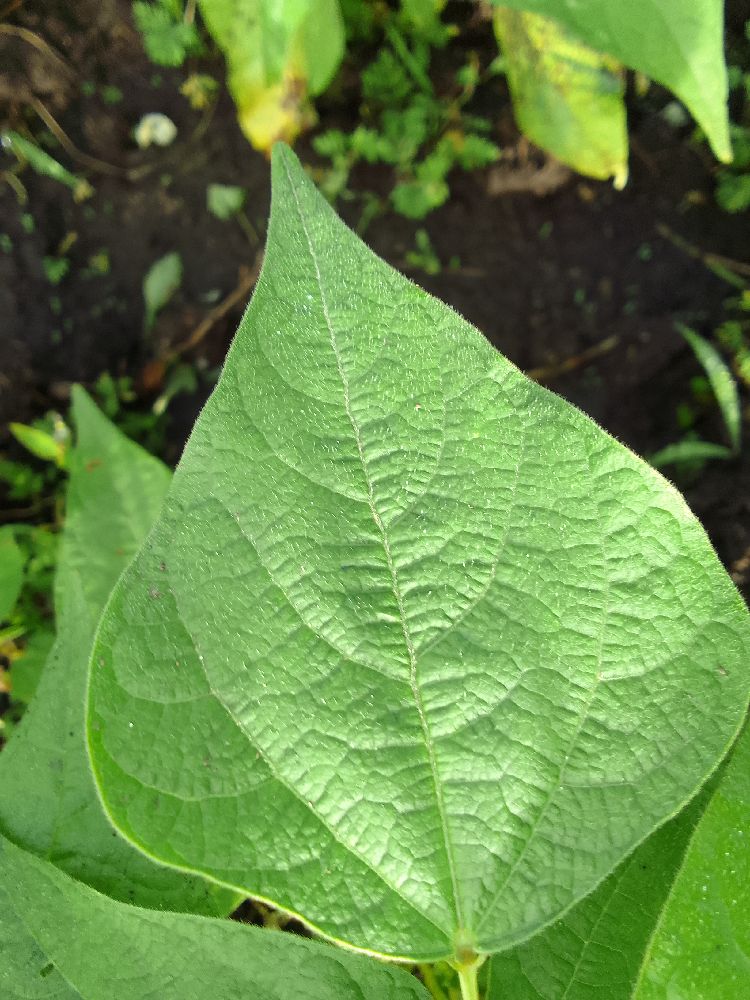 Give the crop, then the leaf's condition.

common bean, healthy
